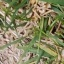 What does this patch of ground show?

grass
